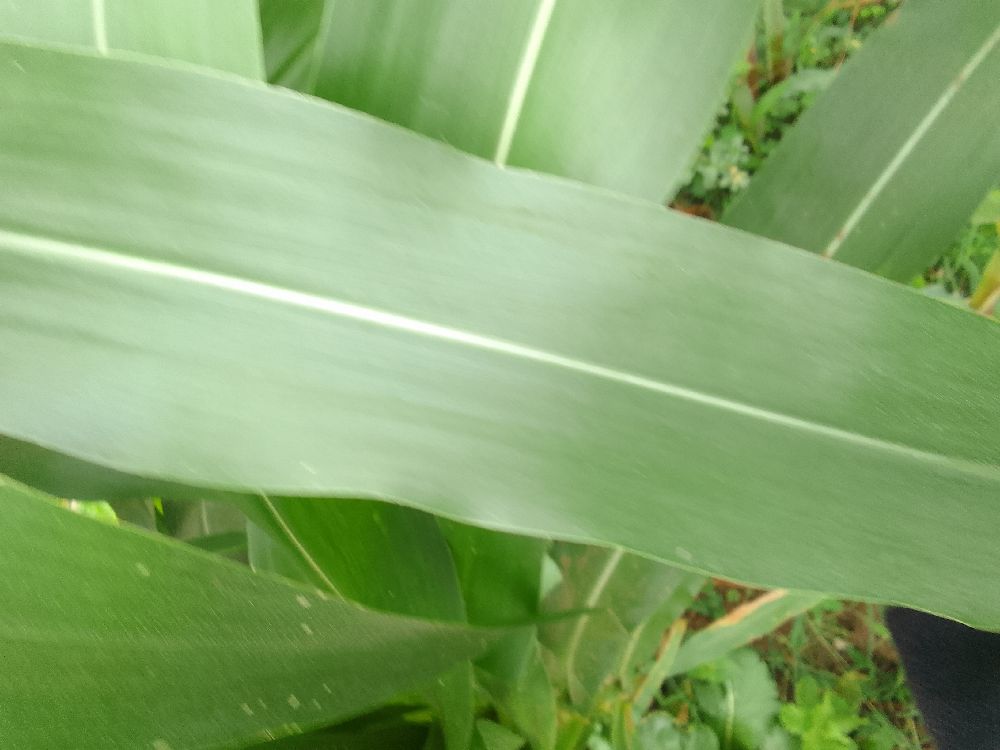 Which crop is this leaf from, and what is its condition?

maize, healthy
